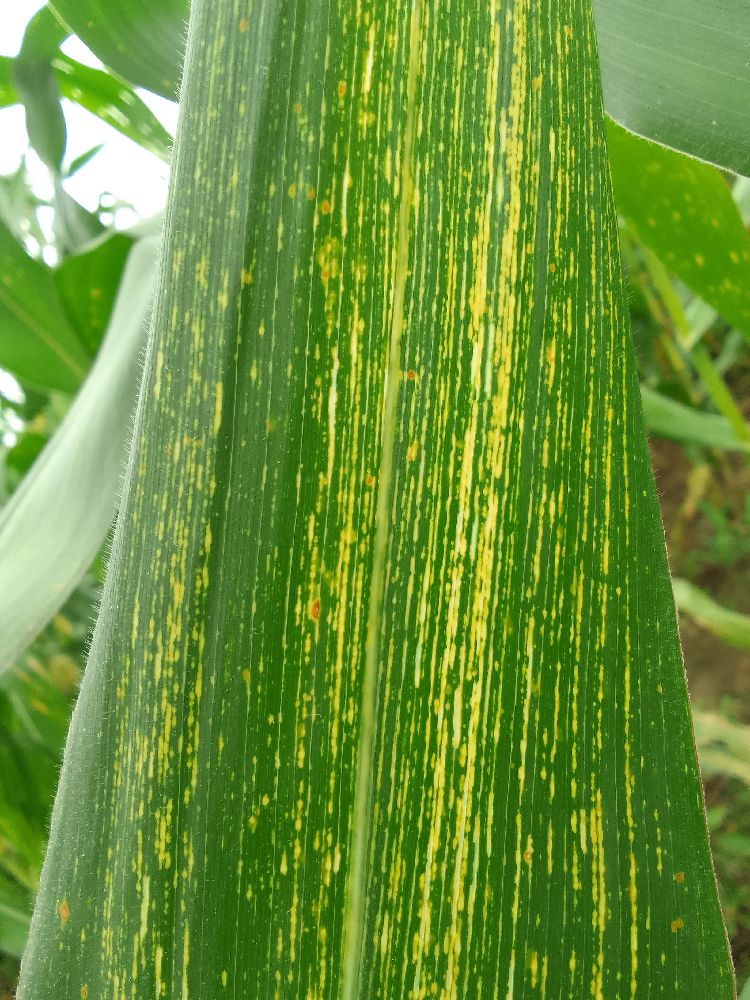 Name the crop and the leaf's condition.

maize, maize streak virus
